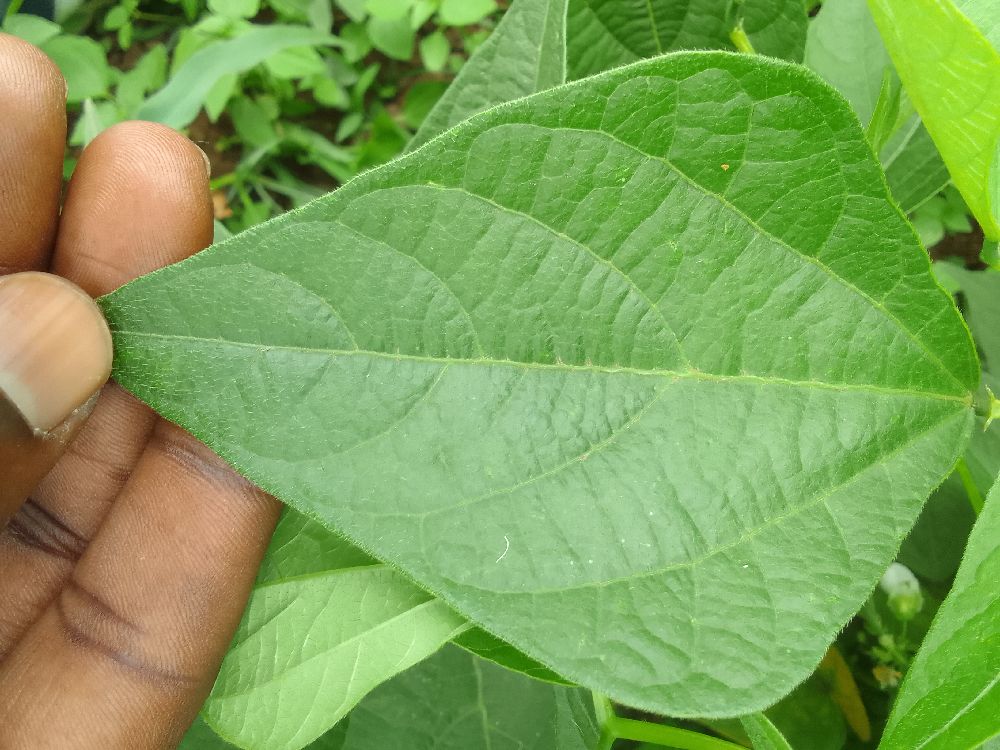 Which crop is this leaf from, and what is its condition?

common bean, healthy
